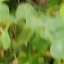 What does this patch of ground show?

unstructured weed
